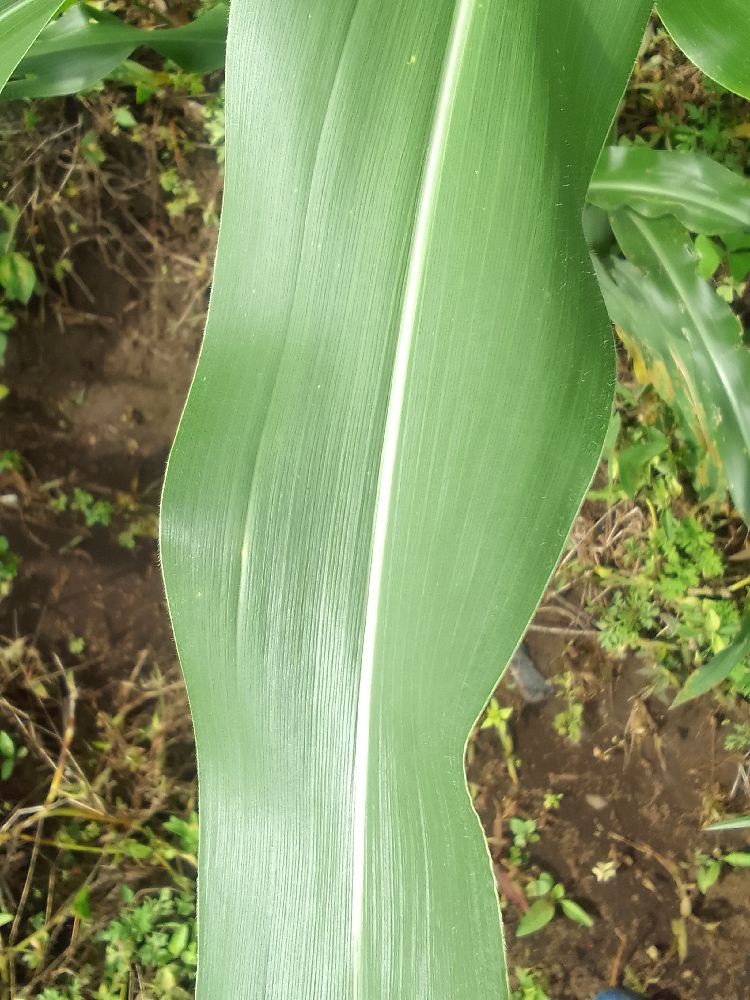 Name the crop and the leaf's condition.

maize, healthy
